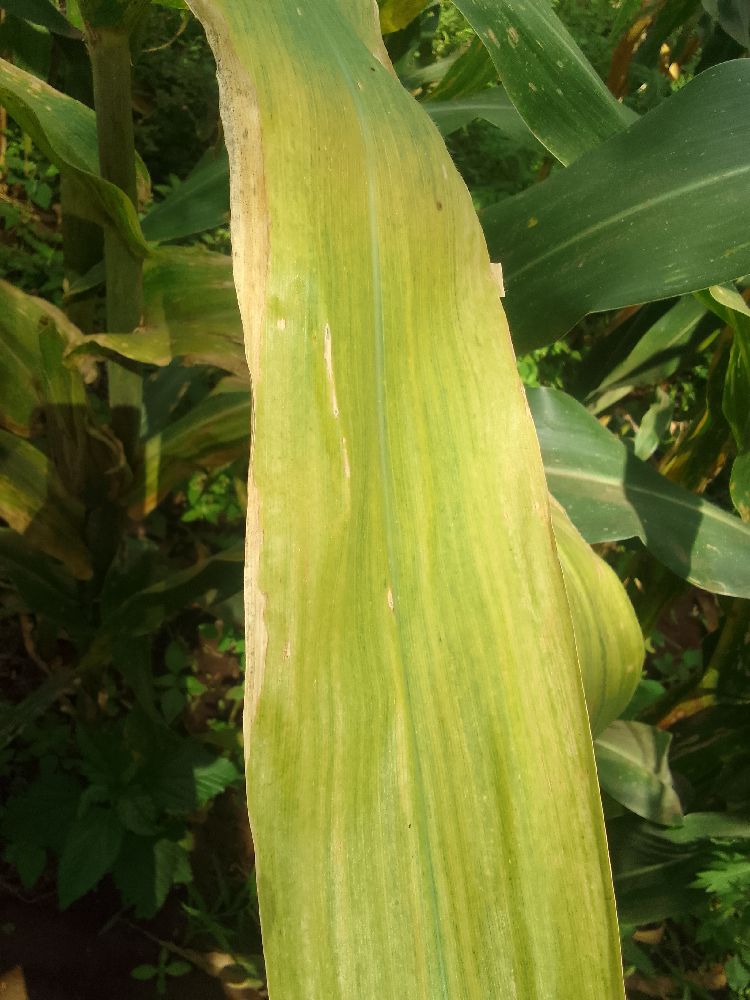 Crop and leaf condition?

maize, maize lethal necrosis
